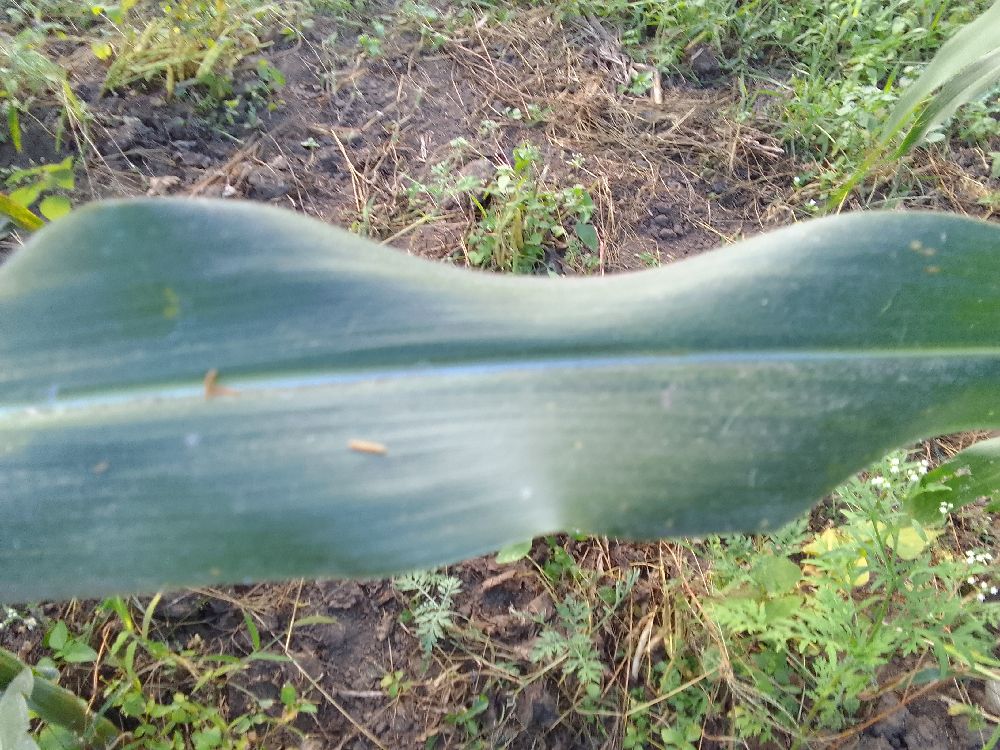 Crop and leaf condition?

maize, healthy
